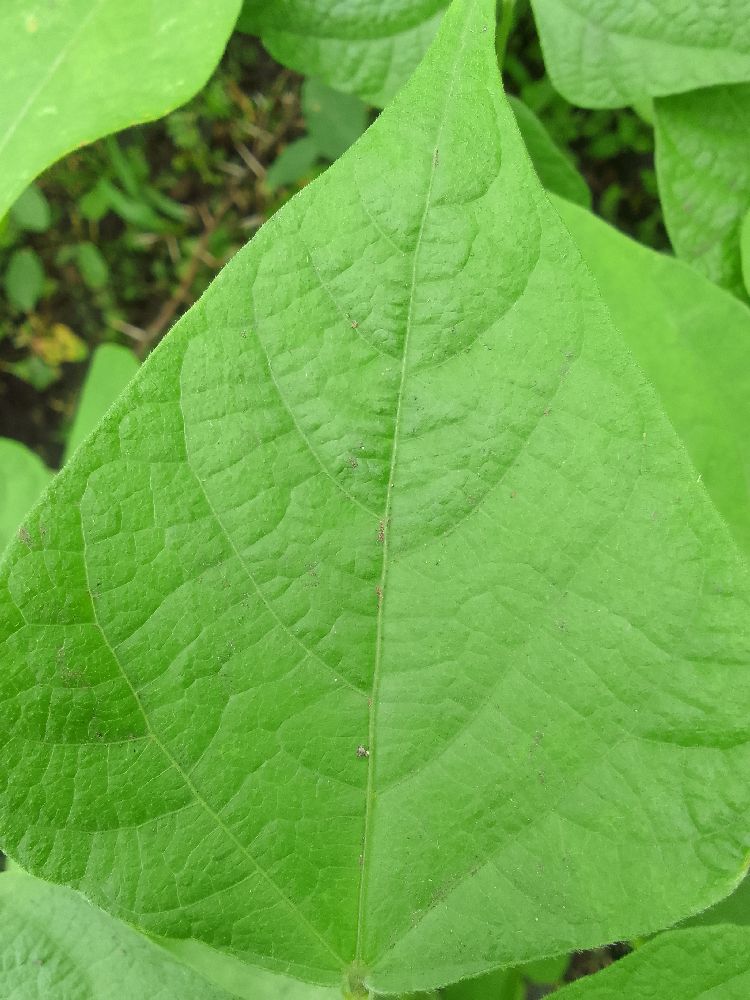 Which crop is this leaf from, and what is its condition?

common bean, healthy
